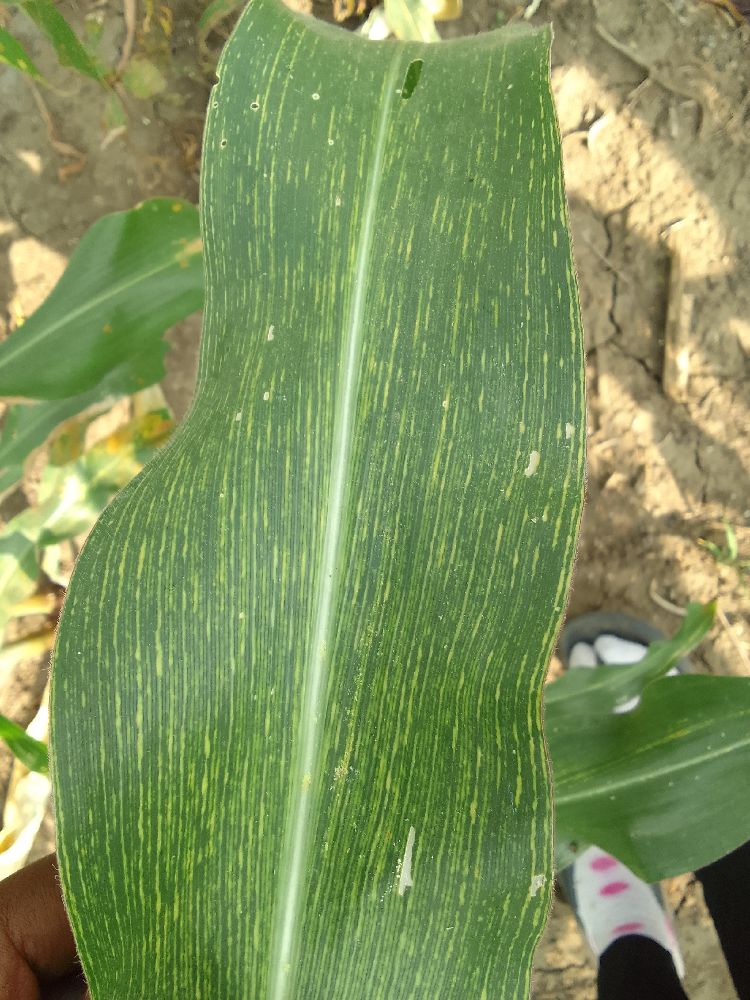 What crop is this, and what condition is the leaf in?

maize, maize streak virus
